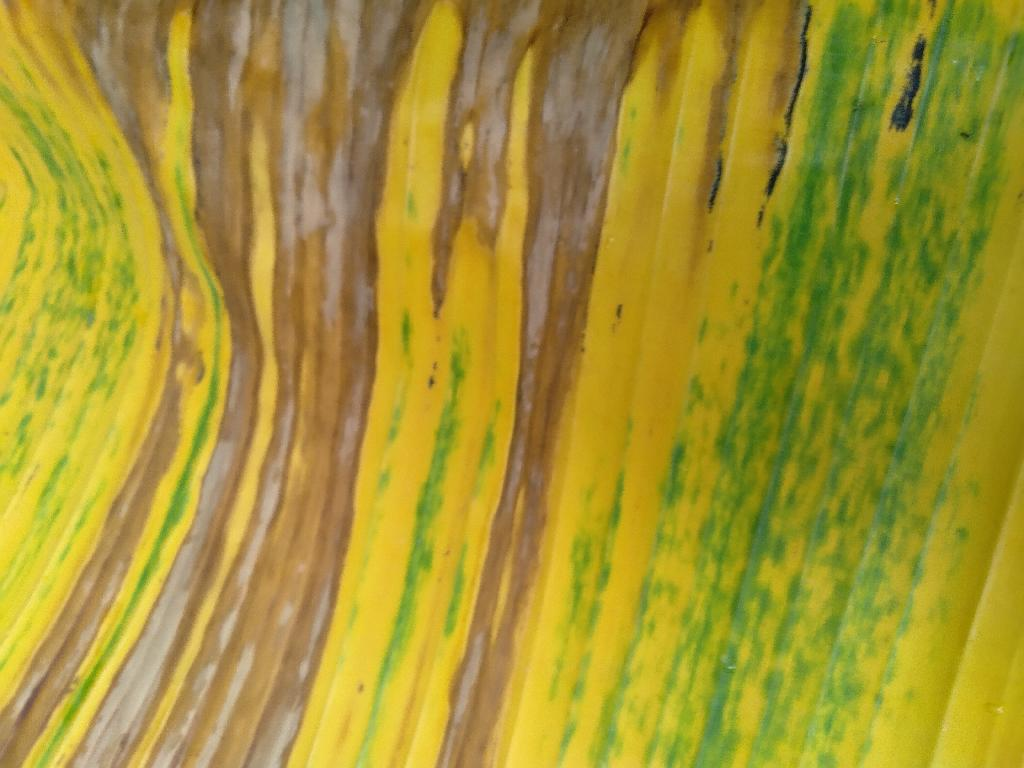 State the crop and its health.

banana, fusarium wilt race 1
